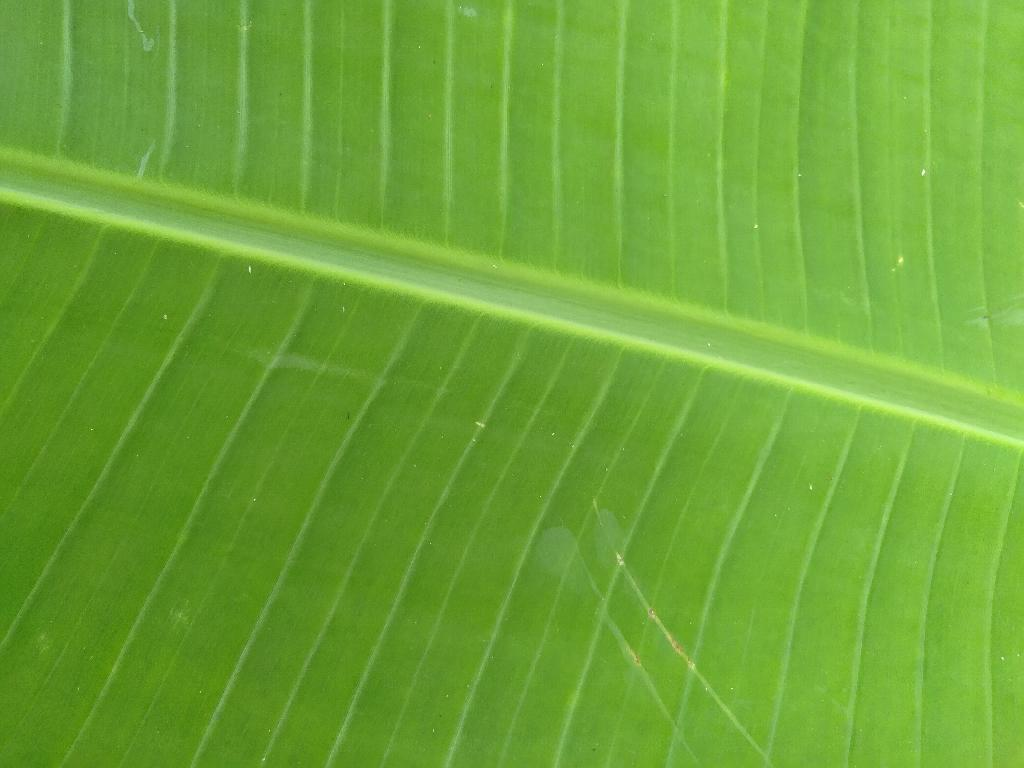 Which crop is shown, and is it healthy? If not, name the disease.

banana, healthy
